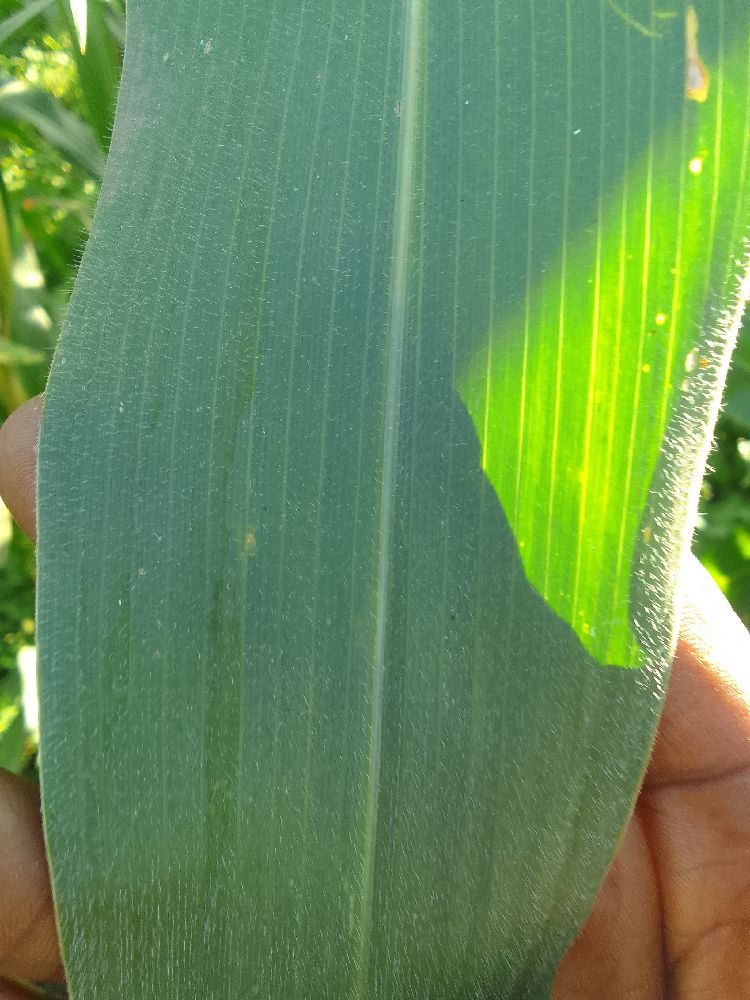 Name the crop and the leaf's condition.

maize, healthy
